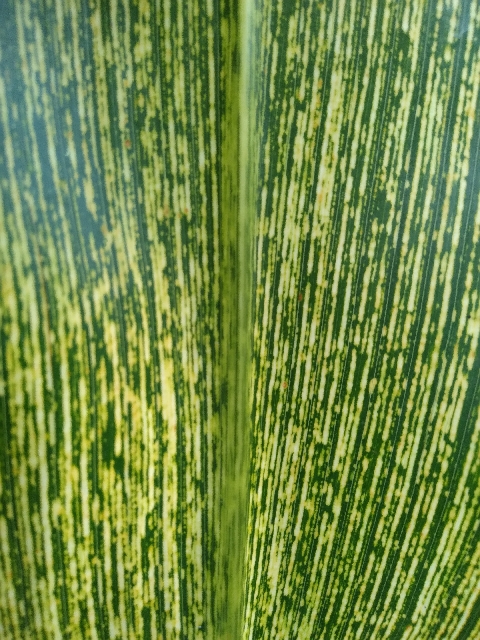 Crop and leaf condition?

maize, maize streak virus
